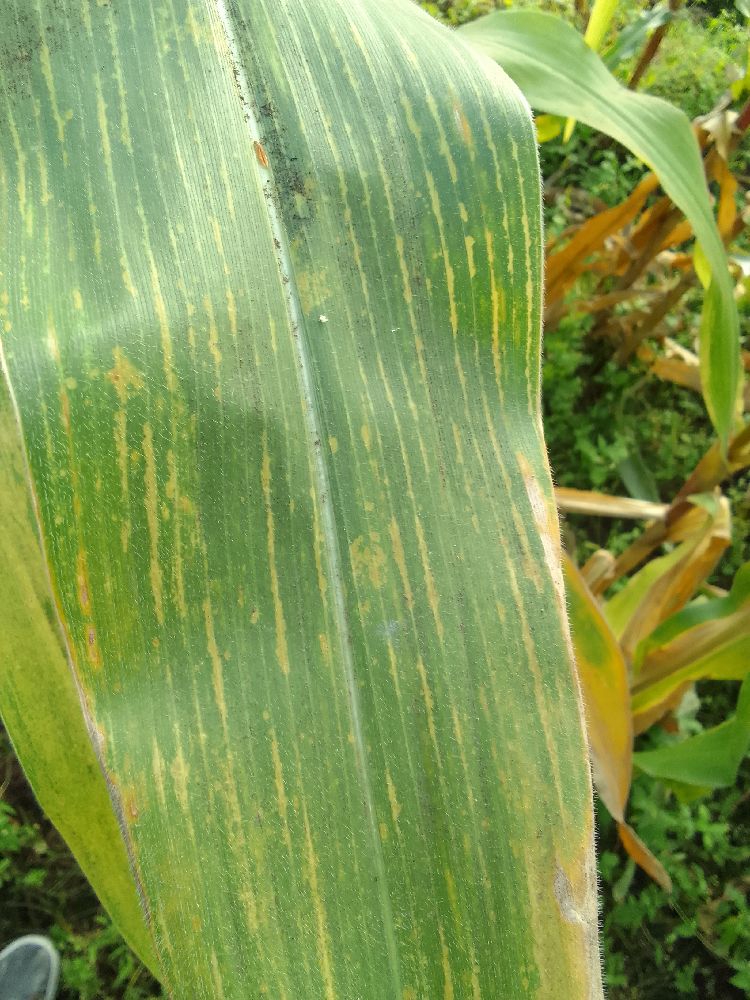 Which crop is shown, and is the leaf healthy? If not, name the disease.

maize, maize lethal necrosis
